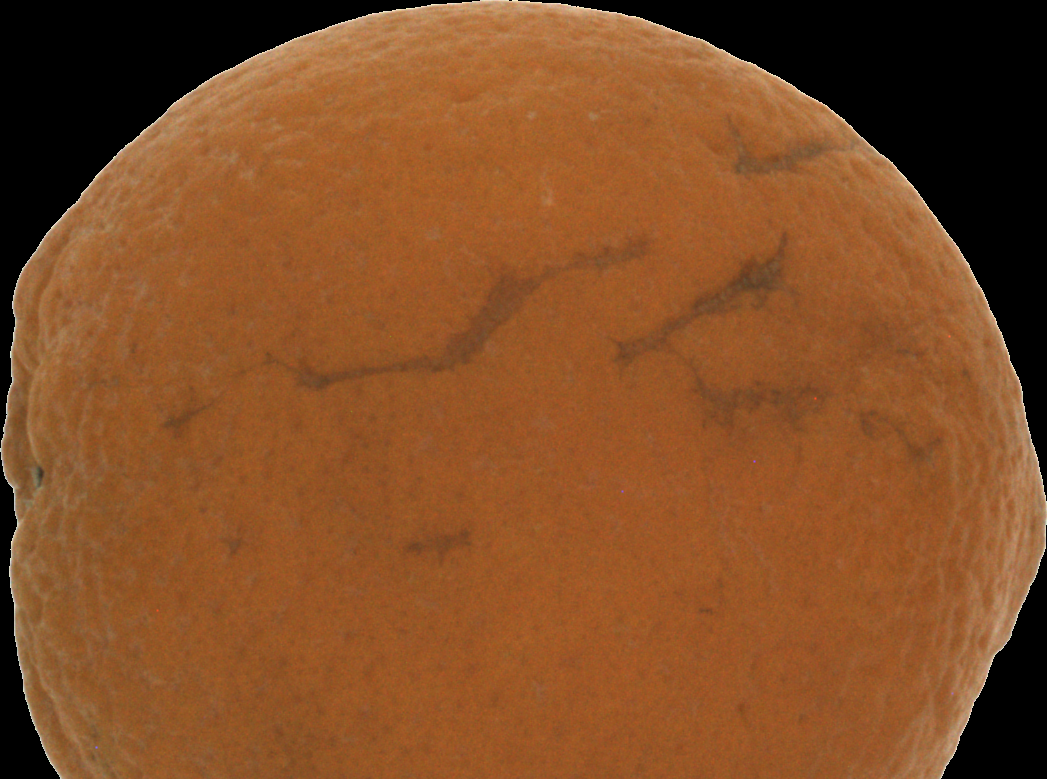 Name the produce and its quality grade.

orange, bad
